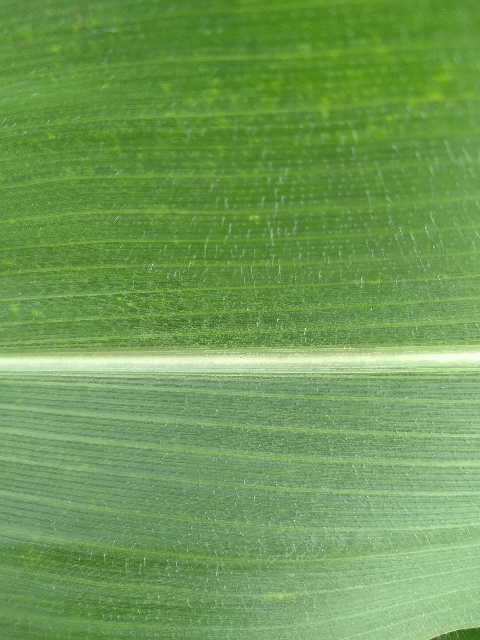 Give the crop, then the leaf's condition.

maize, healthy
